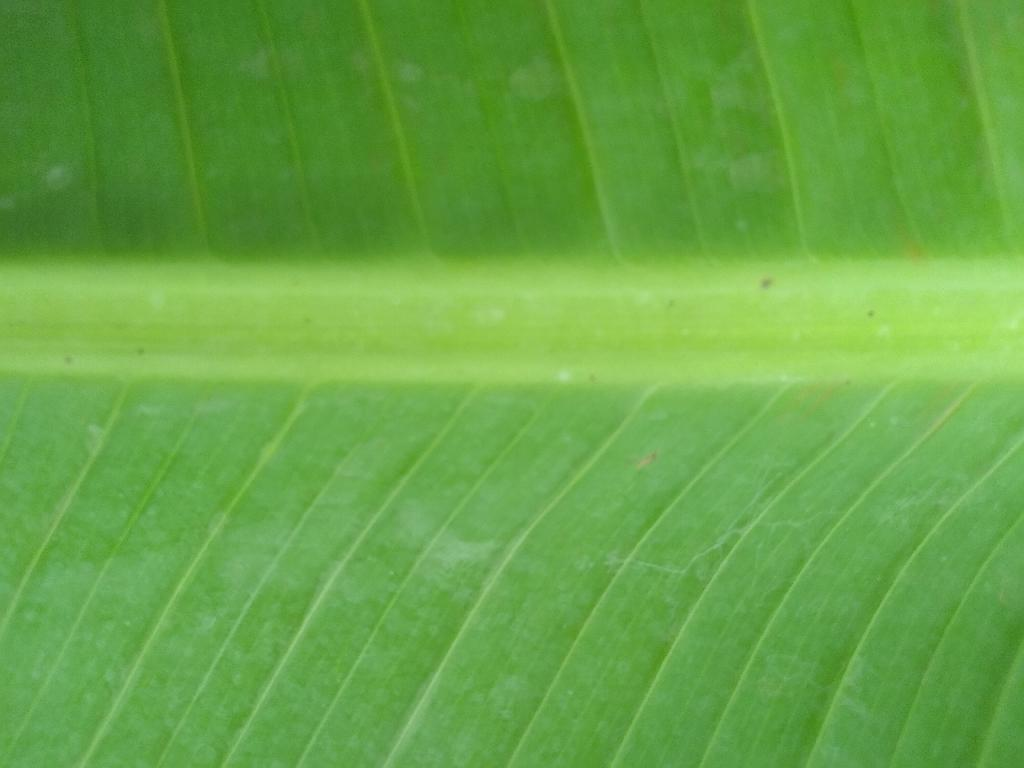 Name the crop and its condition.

banana, healthy
